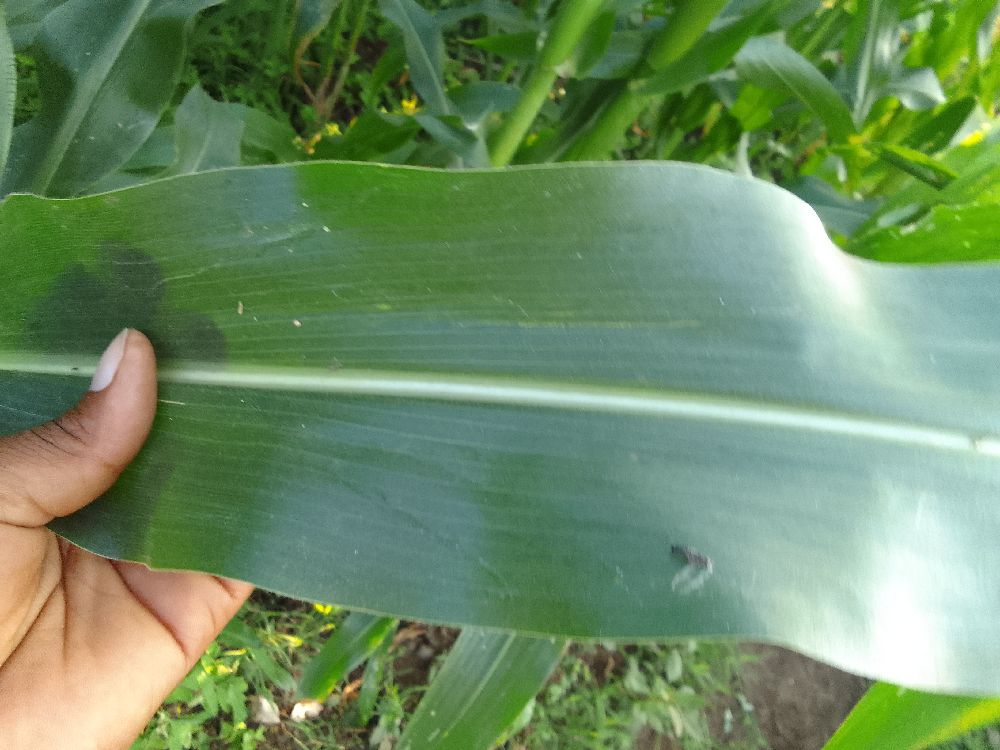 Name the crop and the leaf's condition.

maize, healthy
